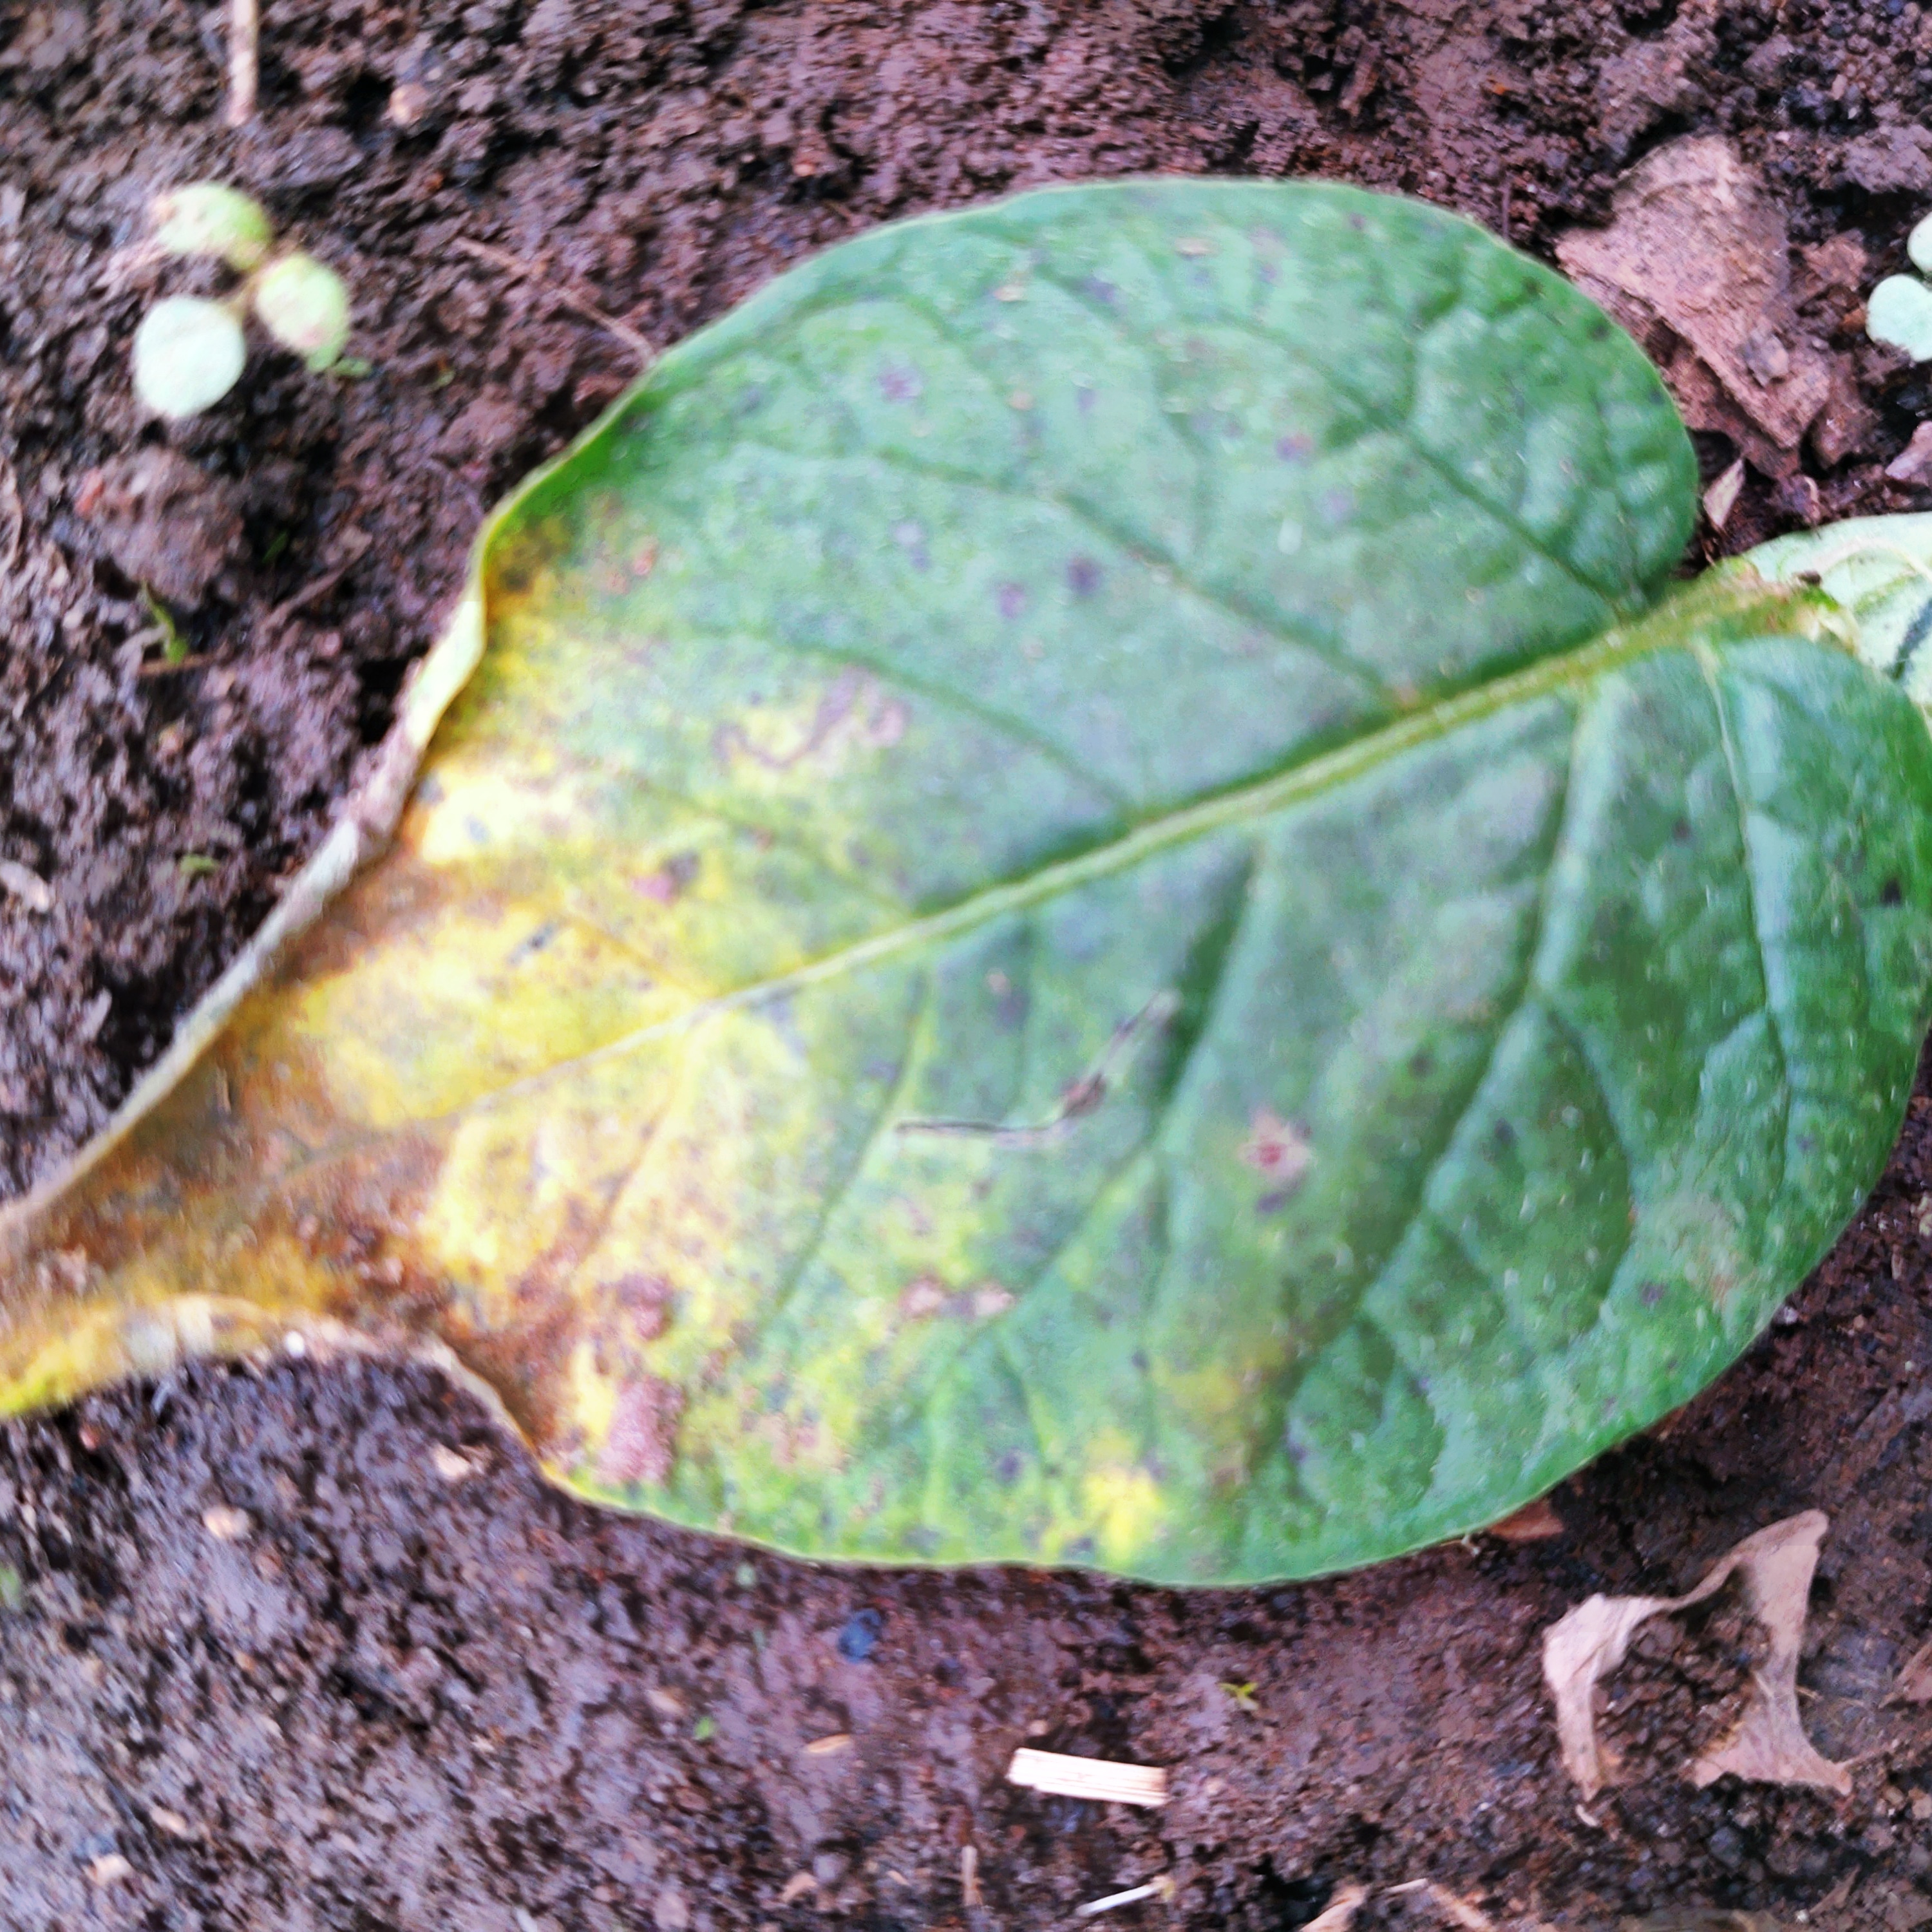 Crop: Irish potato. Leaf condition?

late blight
